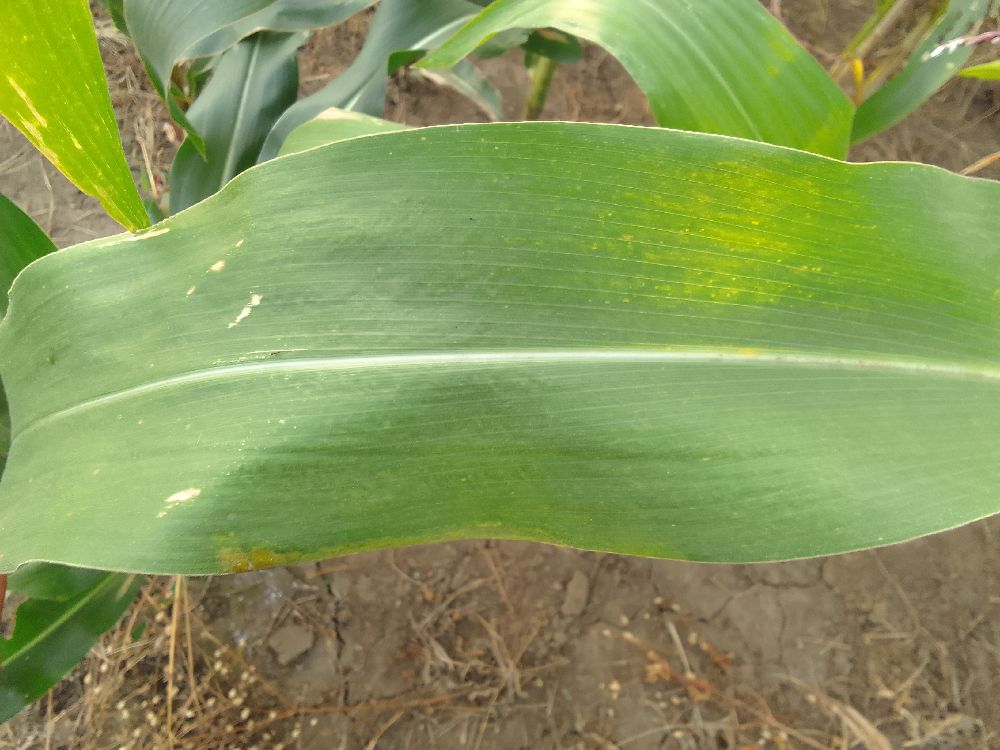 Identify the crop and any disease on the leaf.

maize, healthy
